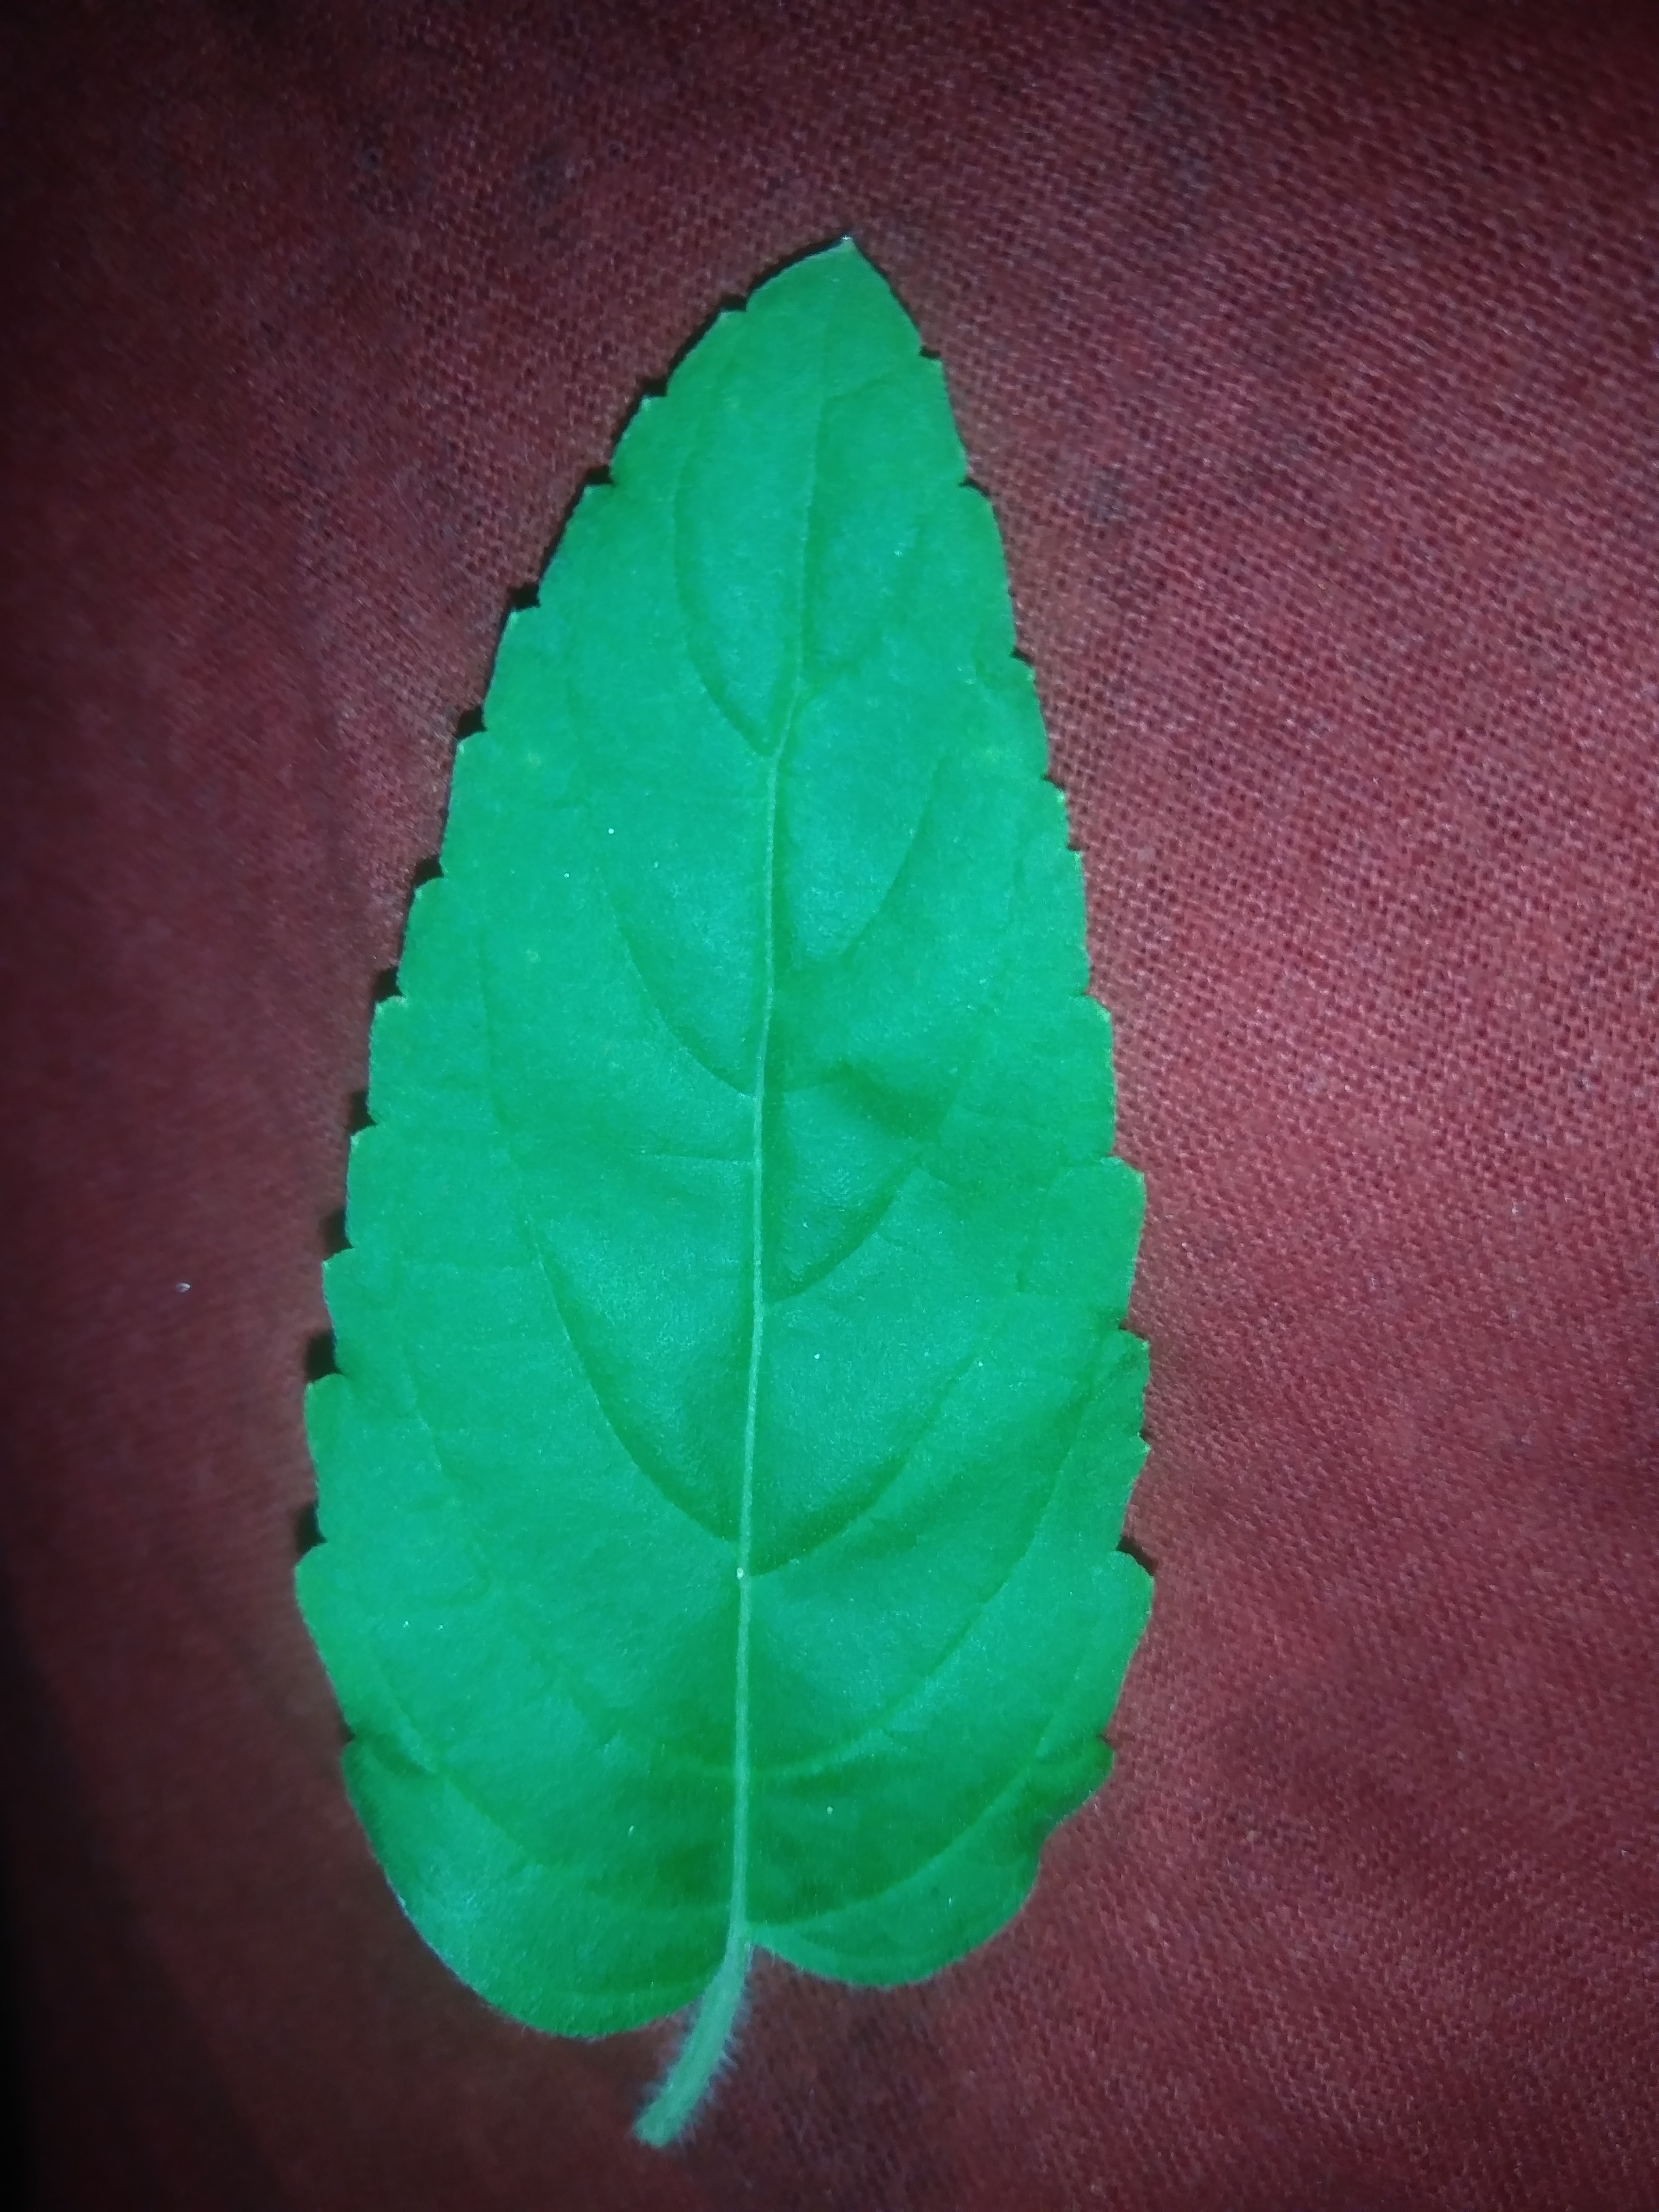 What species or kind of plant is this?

tulshi
